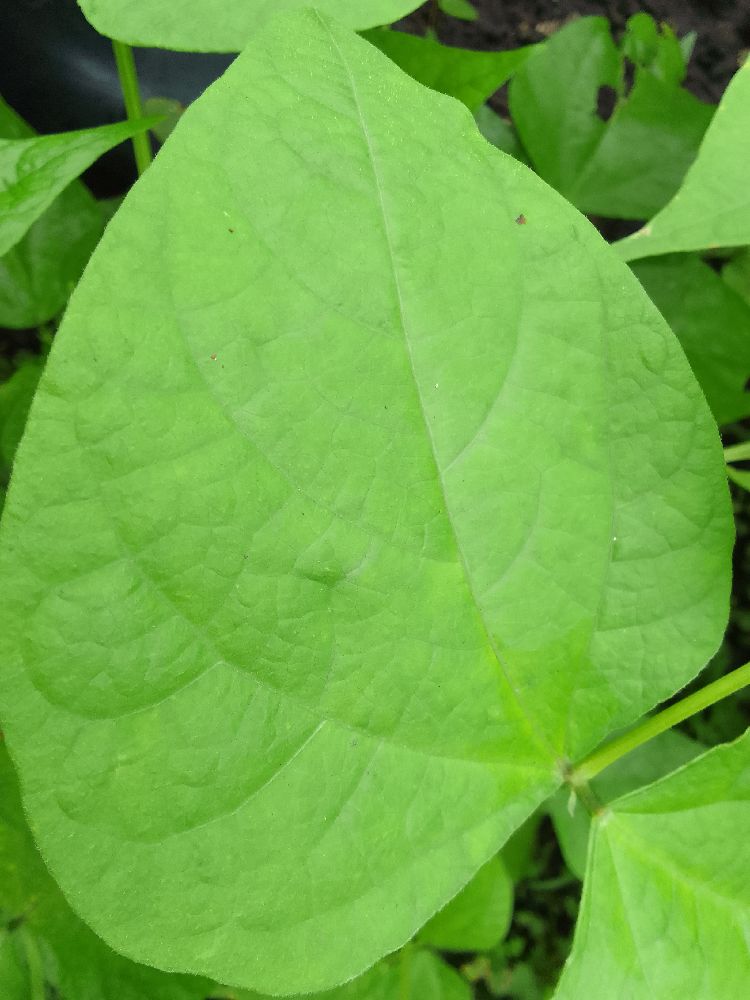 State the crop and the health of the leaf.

common bean, healthy
